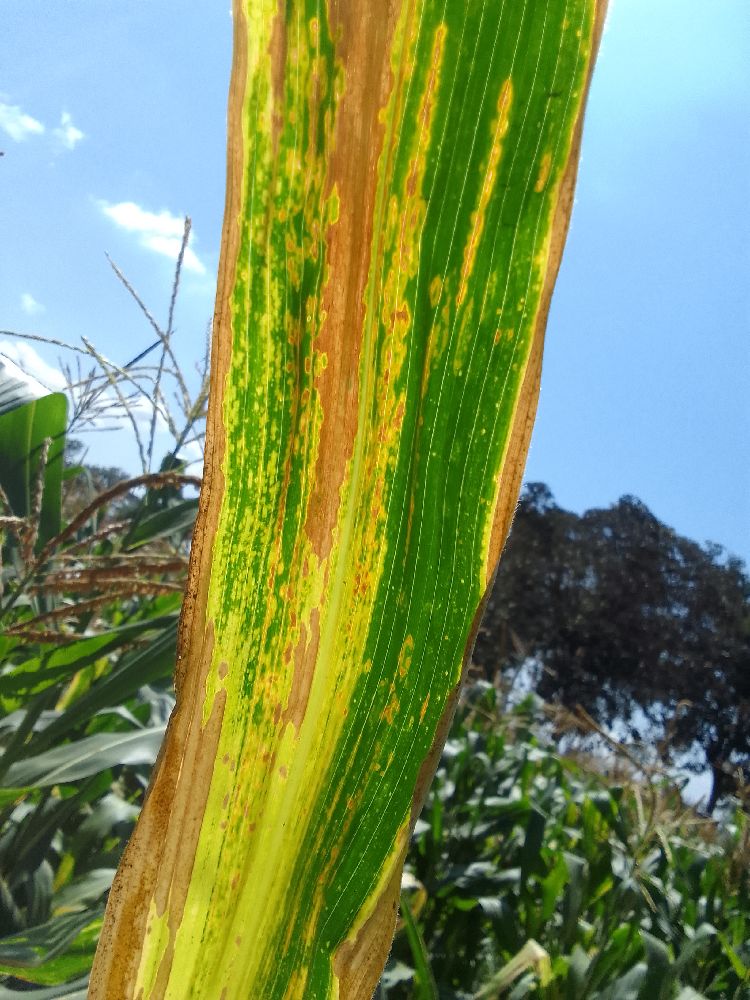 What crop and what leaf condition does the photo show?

maize, maize lethal necrosis
